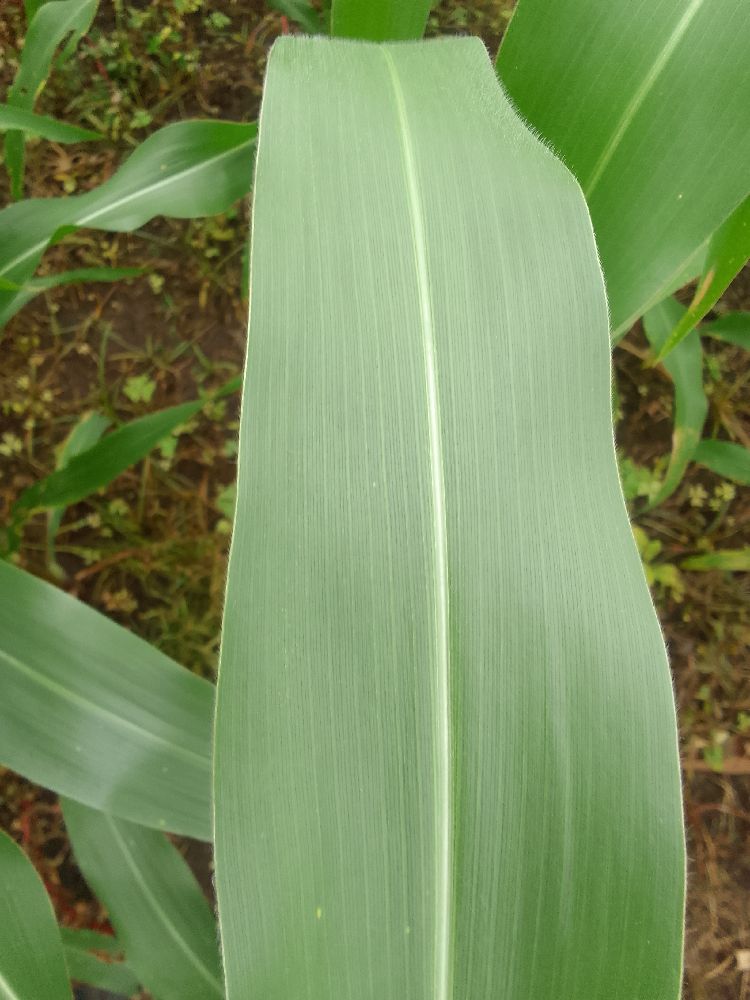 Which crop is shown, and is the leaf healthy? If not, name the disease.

maize, healthy
